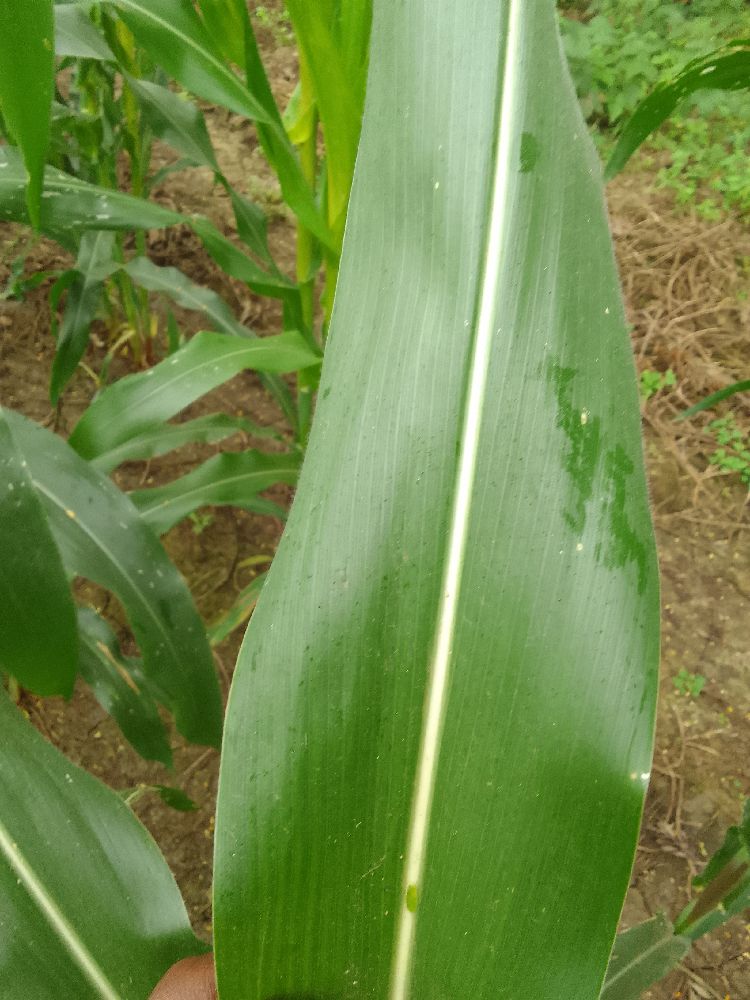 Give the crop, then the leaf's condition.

maize, healthy
